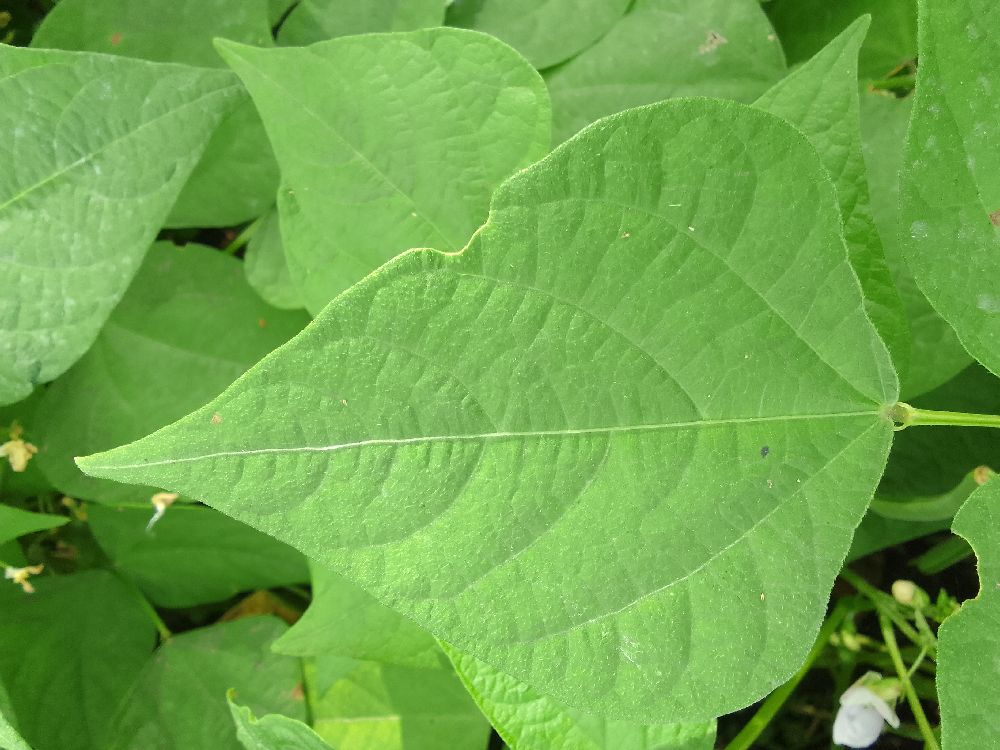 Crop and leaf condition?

common bean, healthy
